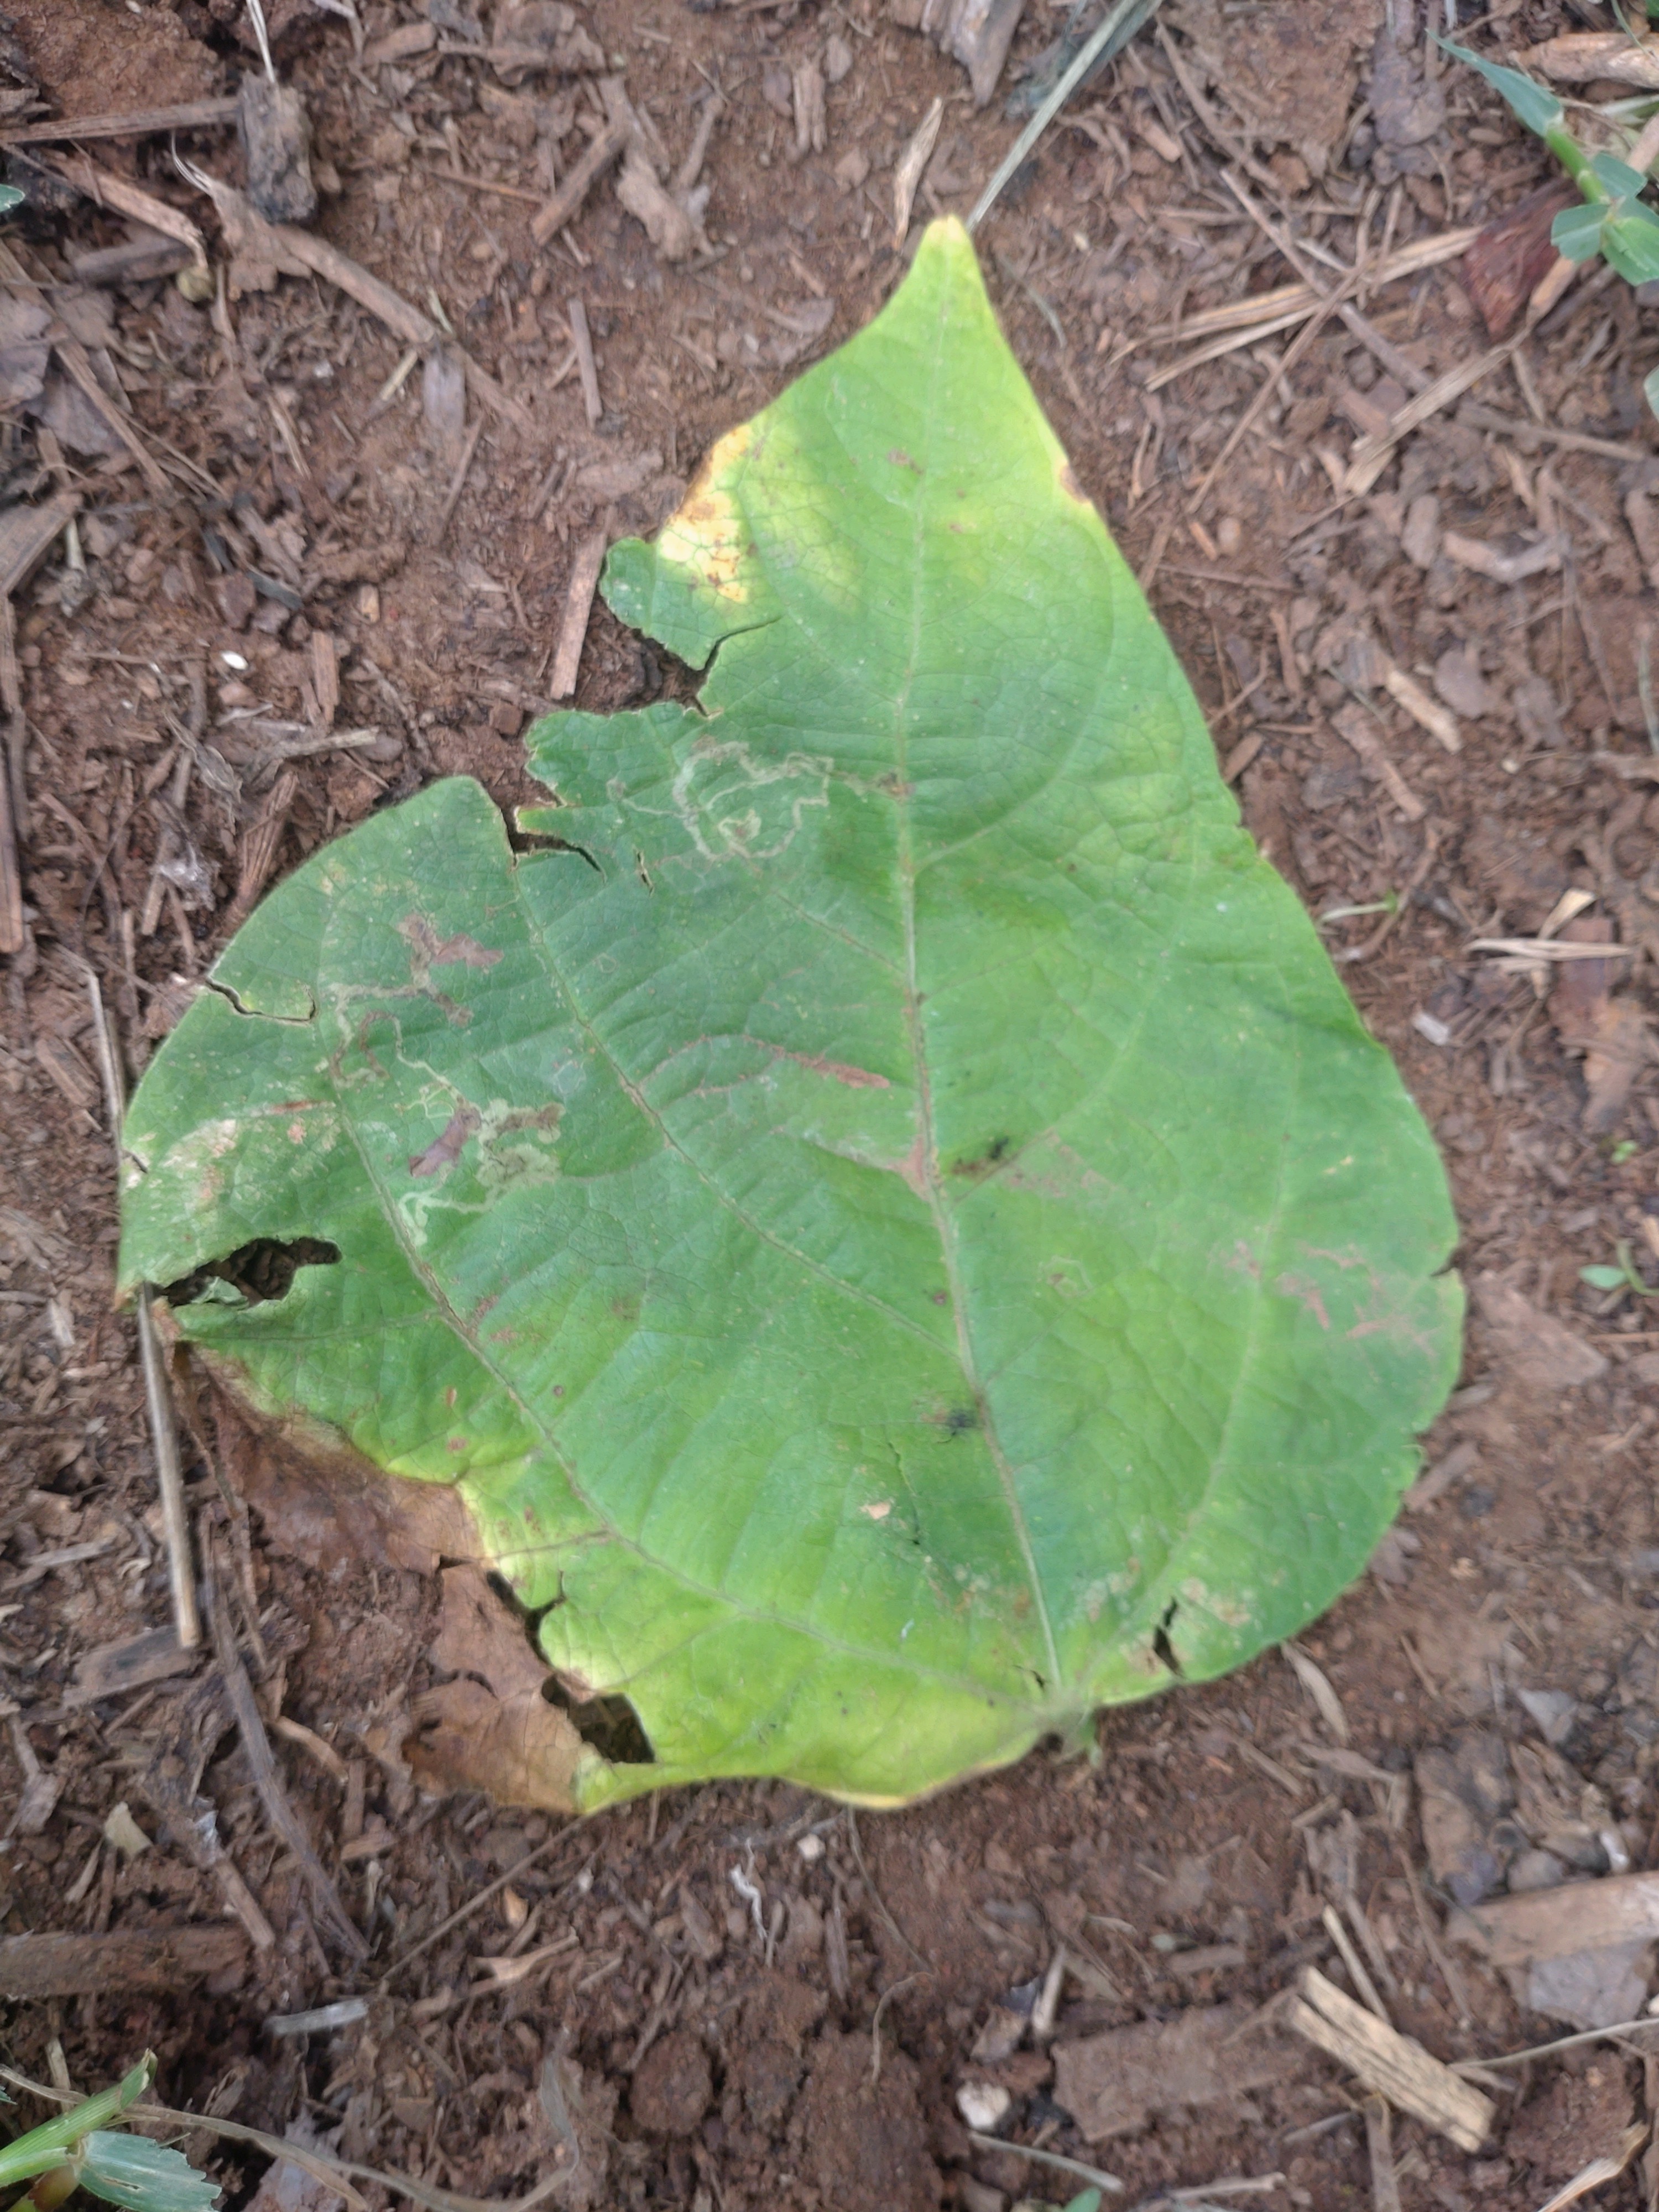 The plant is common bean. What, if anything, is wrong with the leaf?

anthracnose
